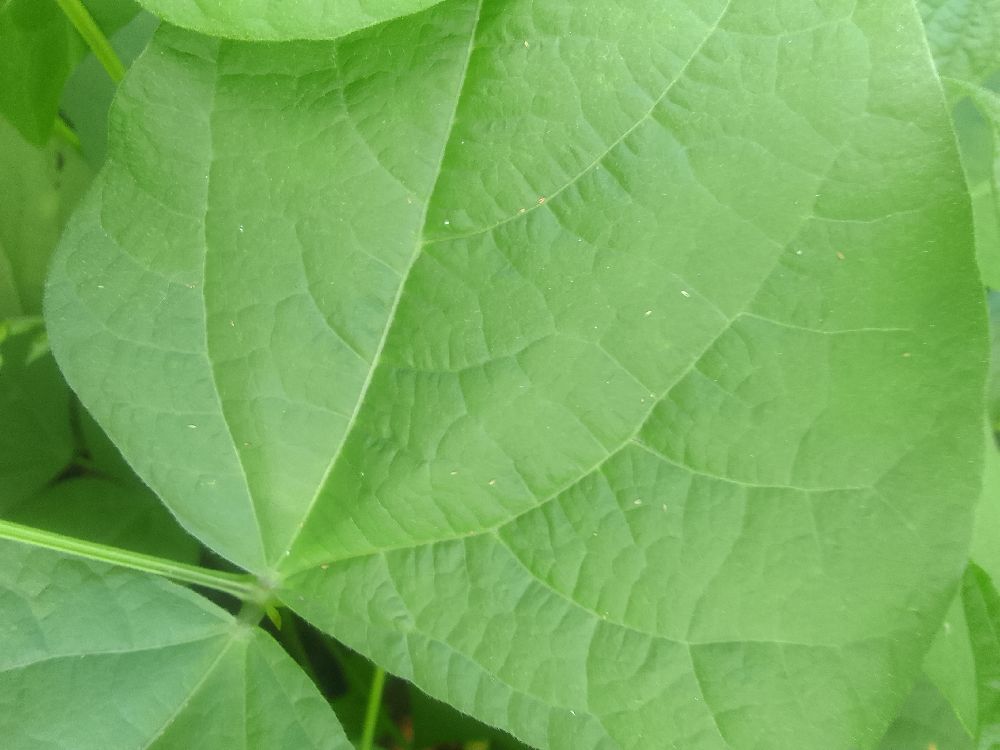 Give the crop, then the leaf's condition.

common bean, healthy
